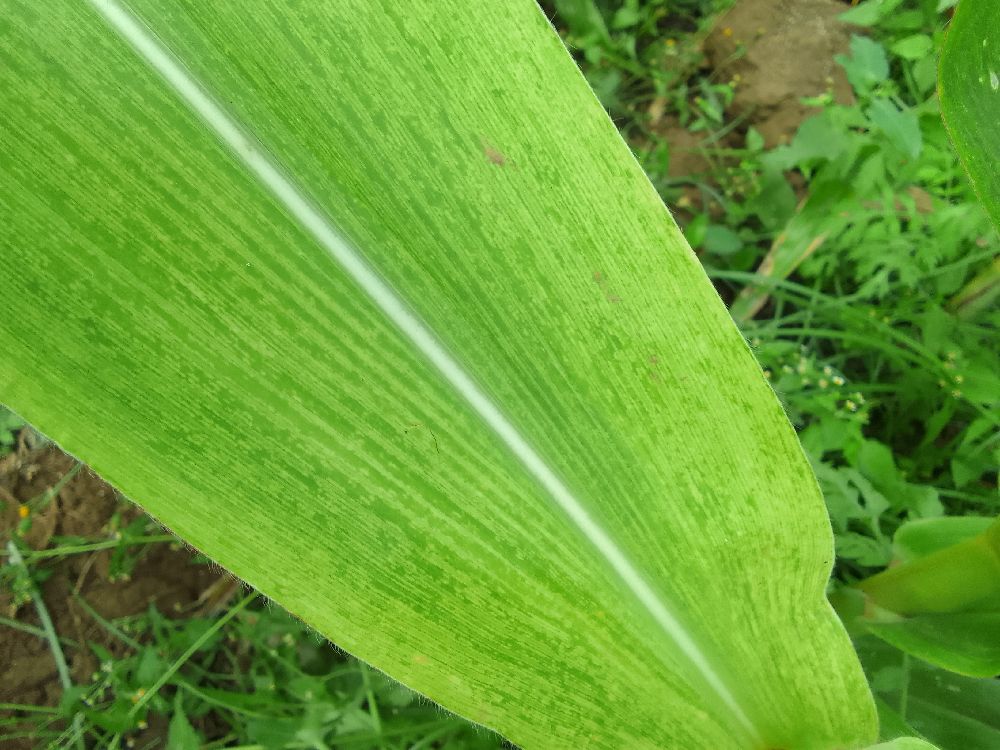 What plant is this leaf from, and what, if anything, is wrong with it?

maize, maize lethal necrosis
